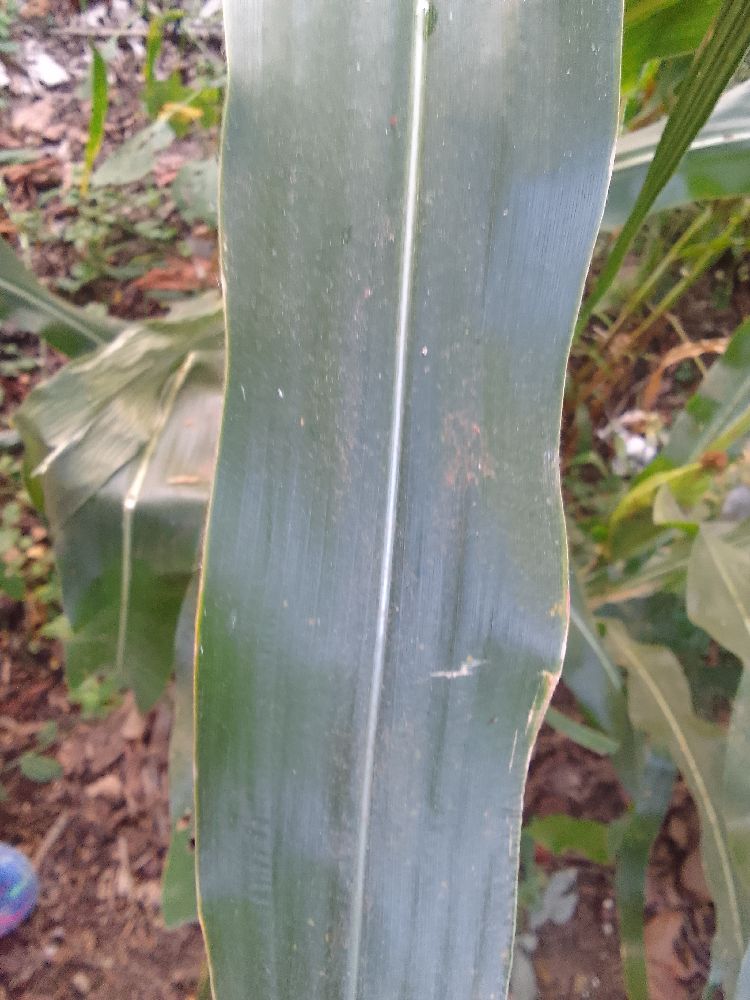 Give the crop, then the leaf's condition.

maize, healthy
